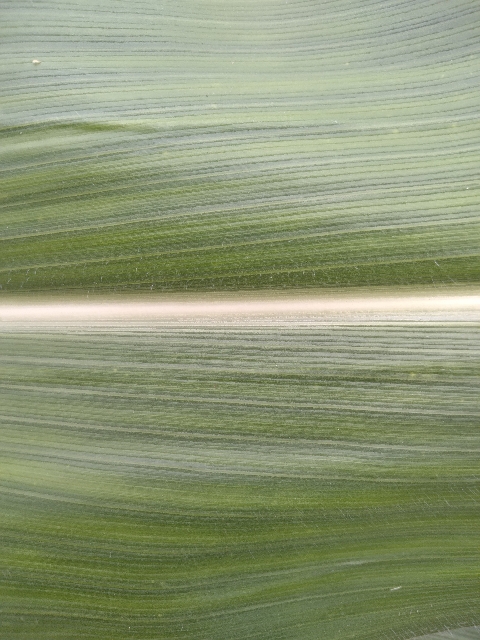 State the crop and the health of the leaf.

maize, healthy
